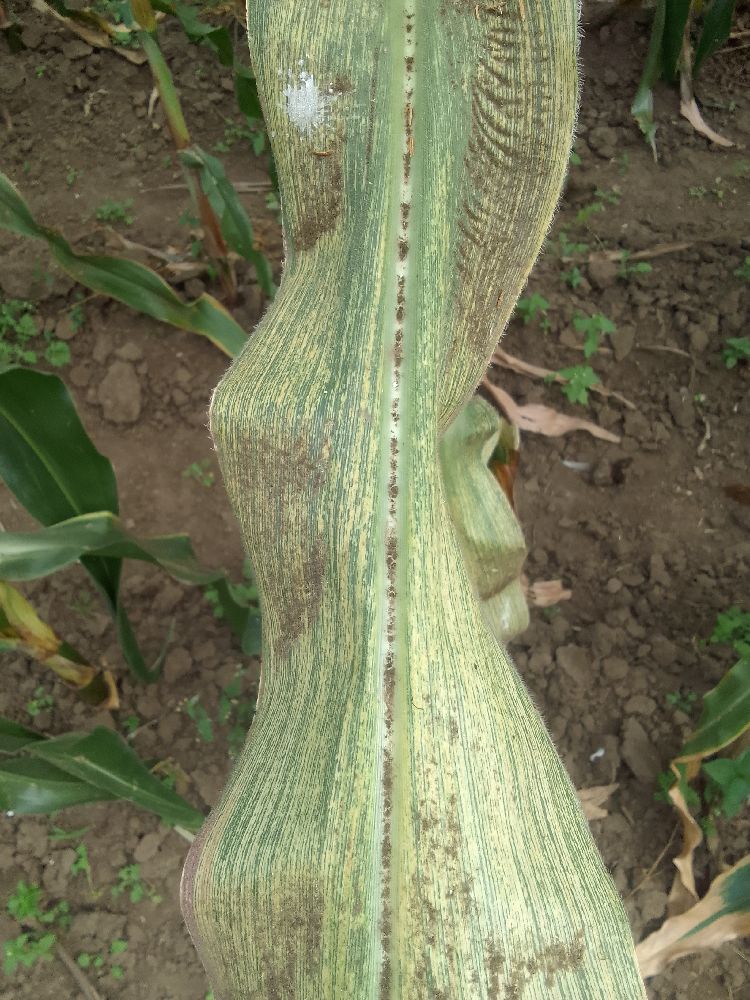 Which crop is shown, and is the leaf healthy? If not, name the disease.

maize, maize streak virus
